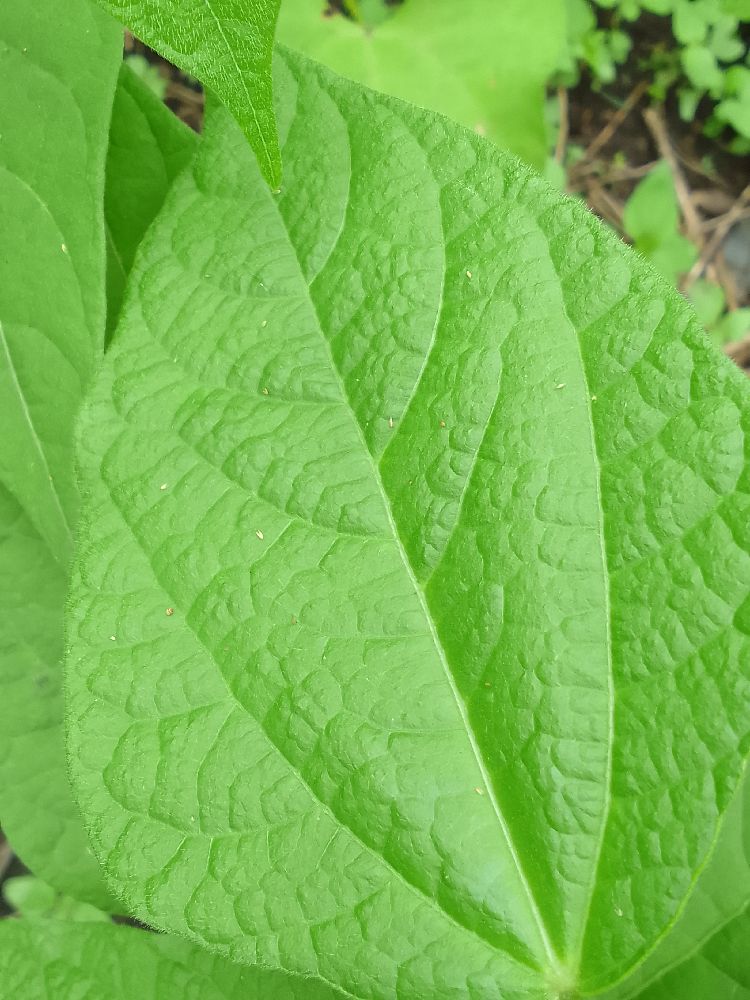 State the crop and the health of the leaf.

common bean, healthy
